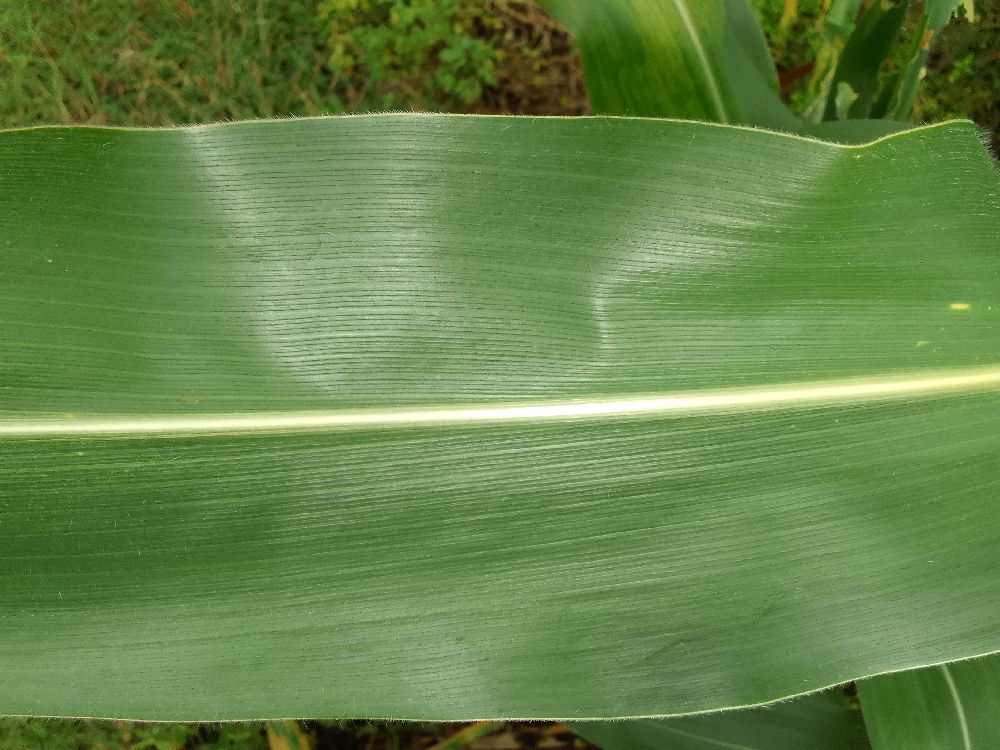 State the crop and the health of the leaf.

maize, healthy
